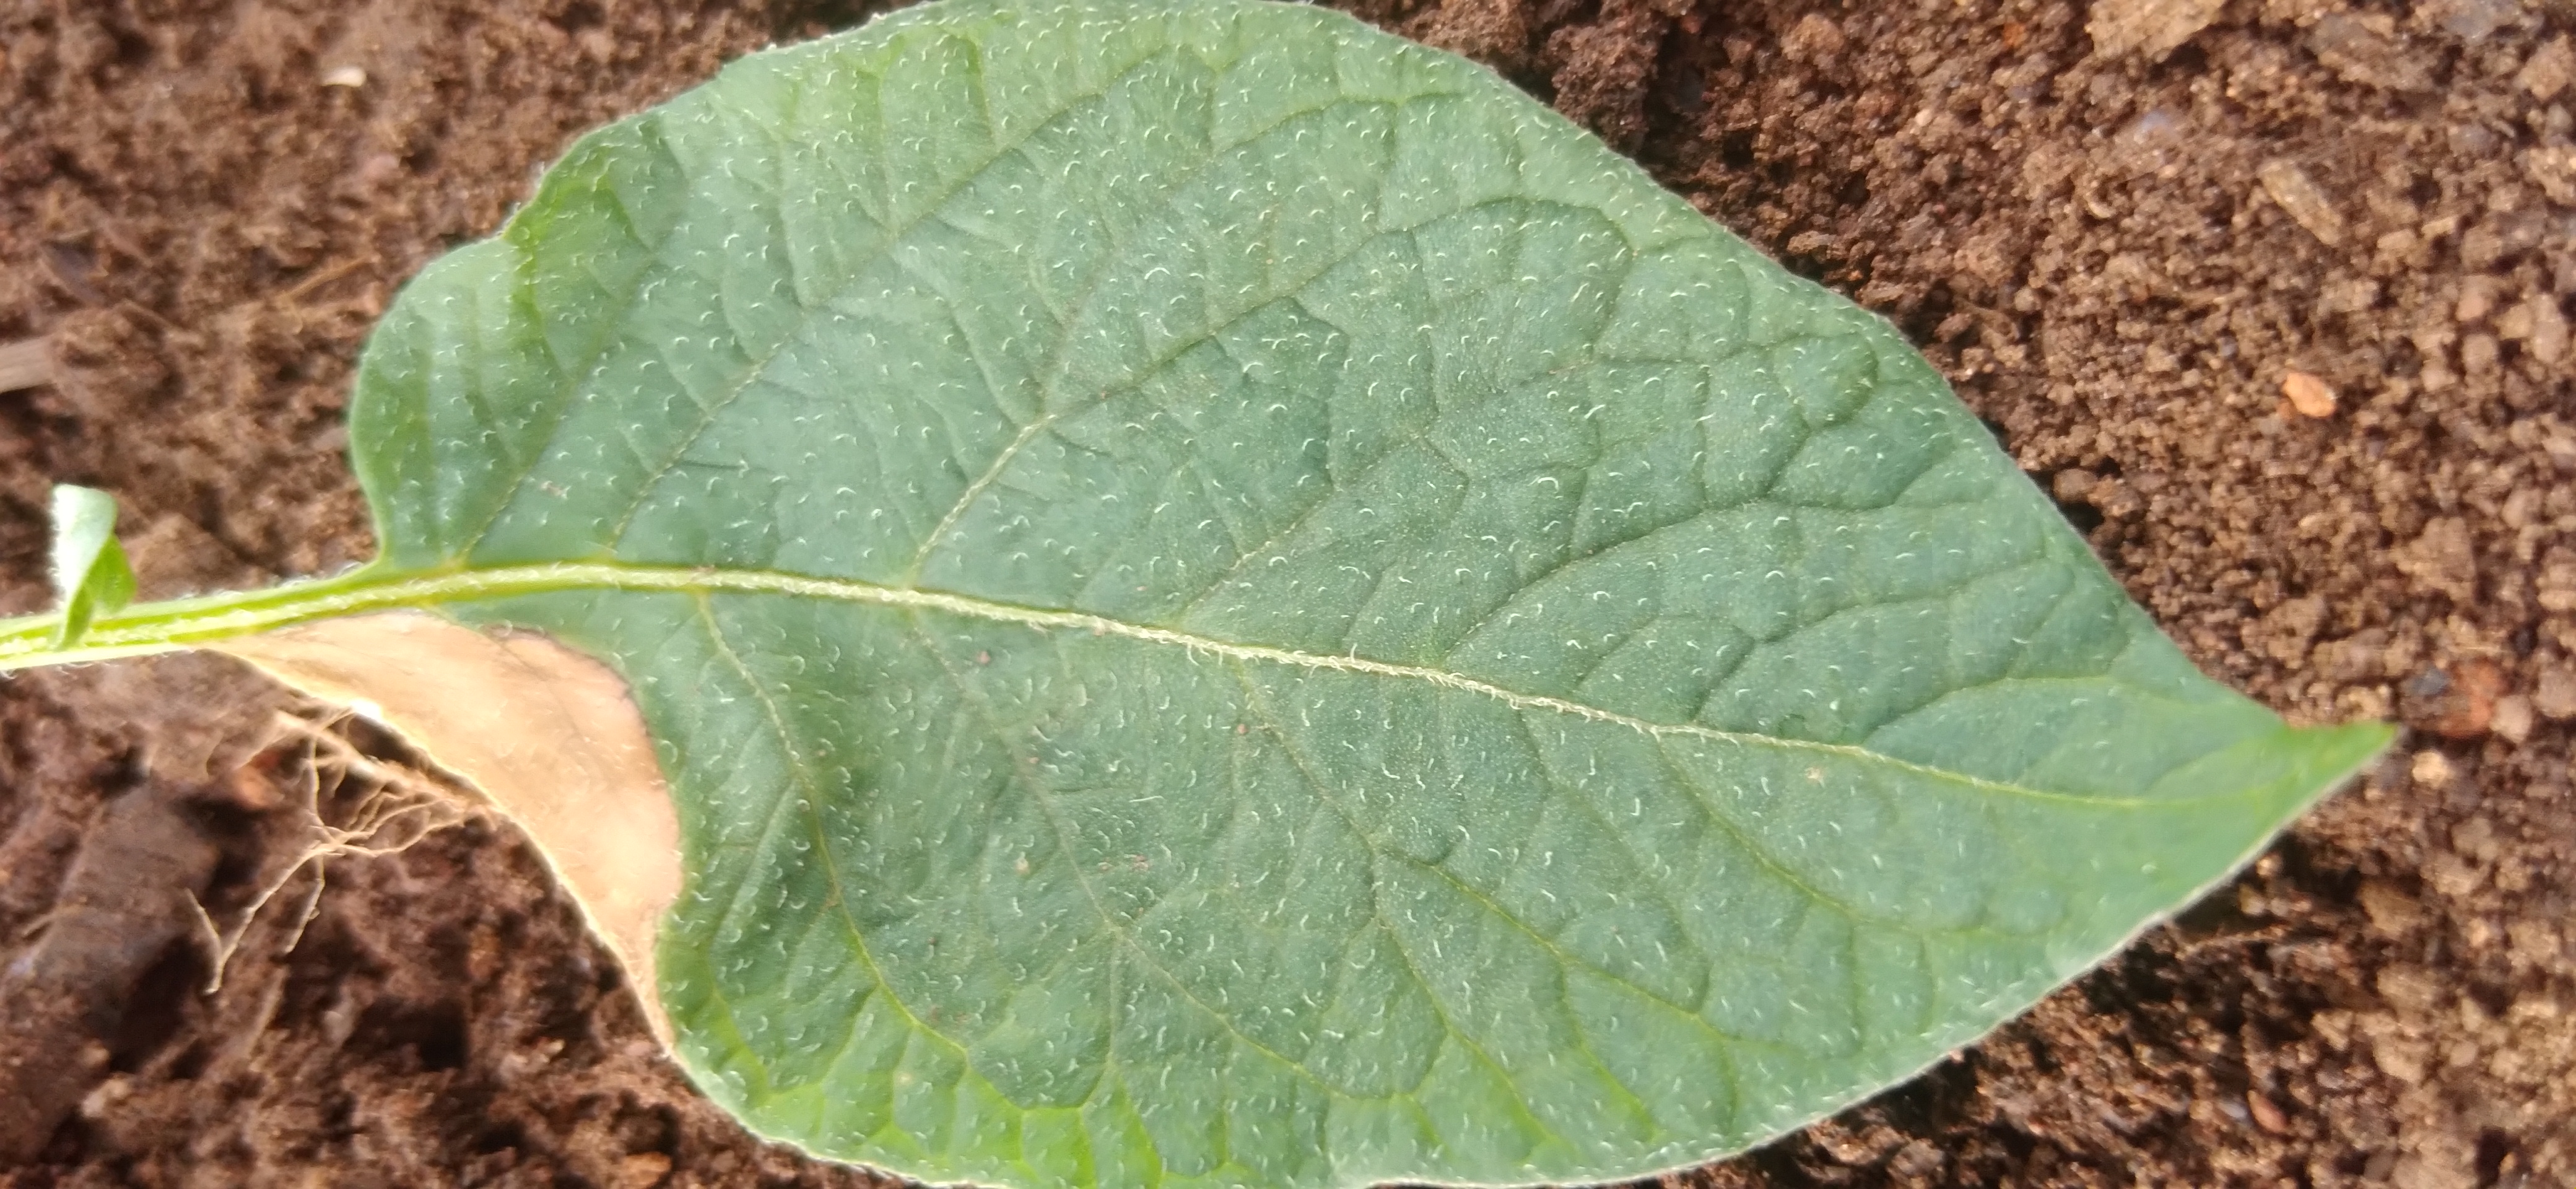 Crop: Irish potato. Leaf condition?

early blight
